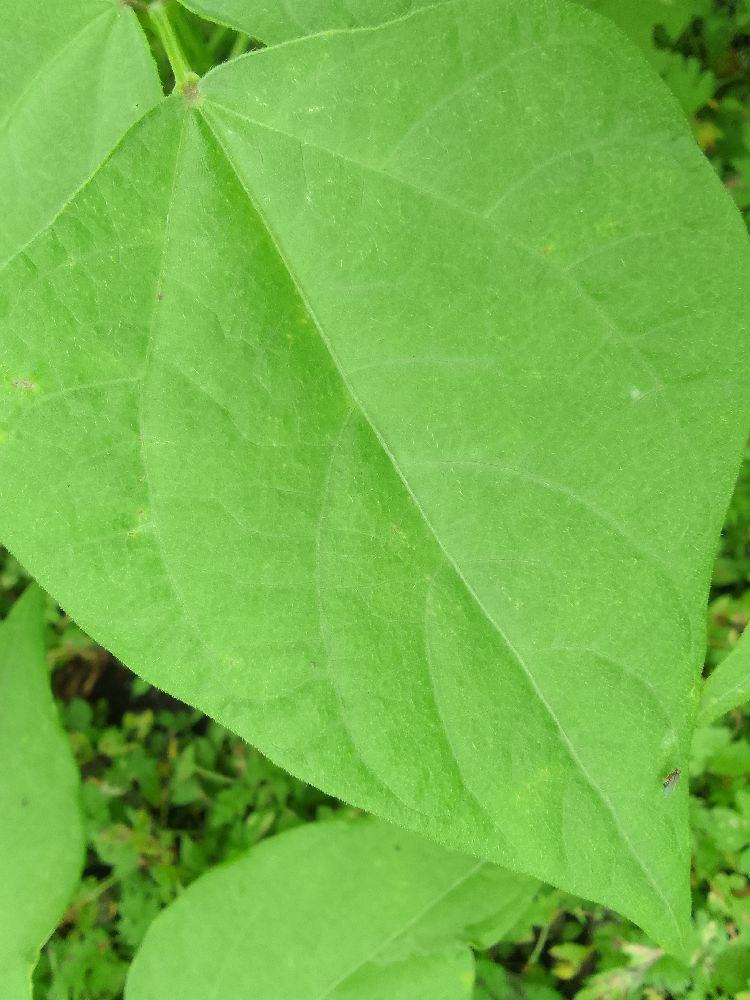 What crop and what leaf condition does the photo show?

common bean, healthy
